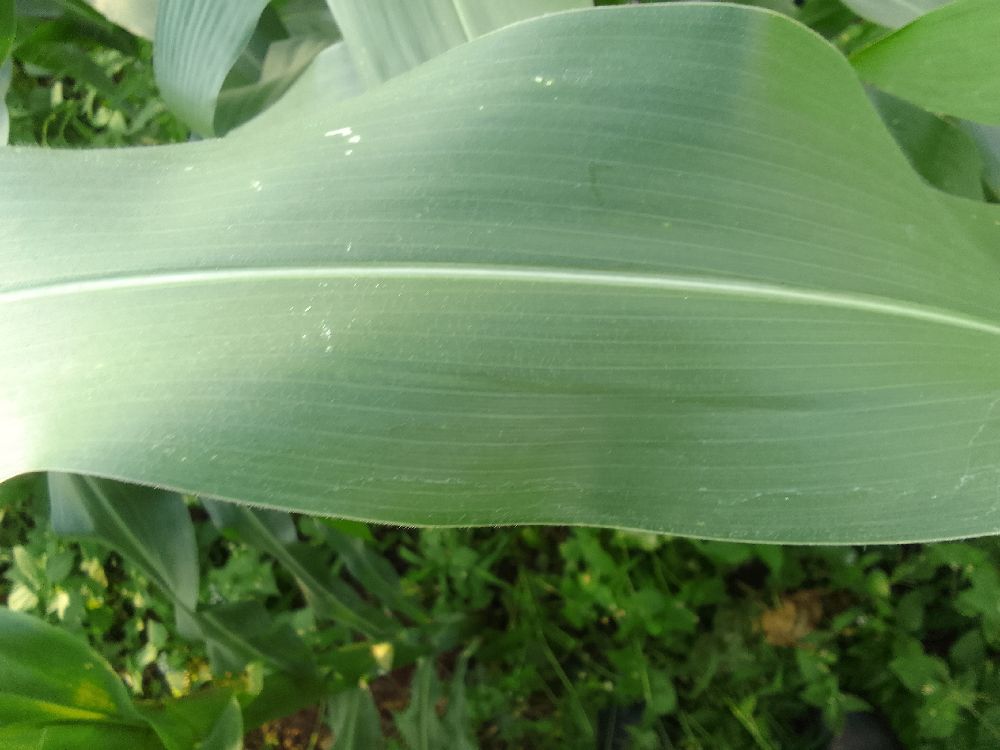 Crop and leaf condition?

maize, healthy
